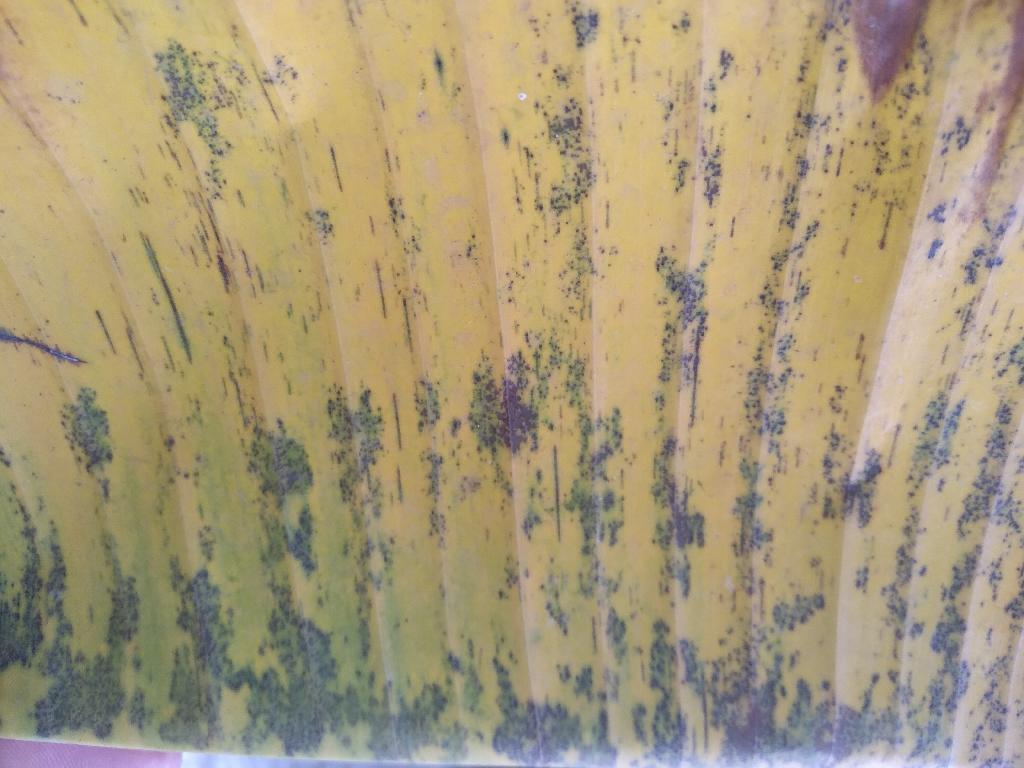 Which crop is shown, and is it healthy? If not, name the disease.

banana, black sigatoka
